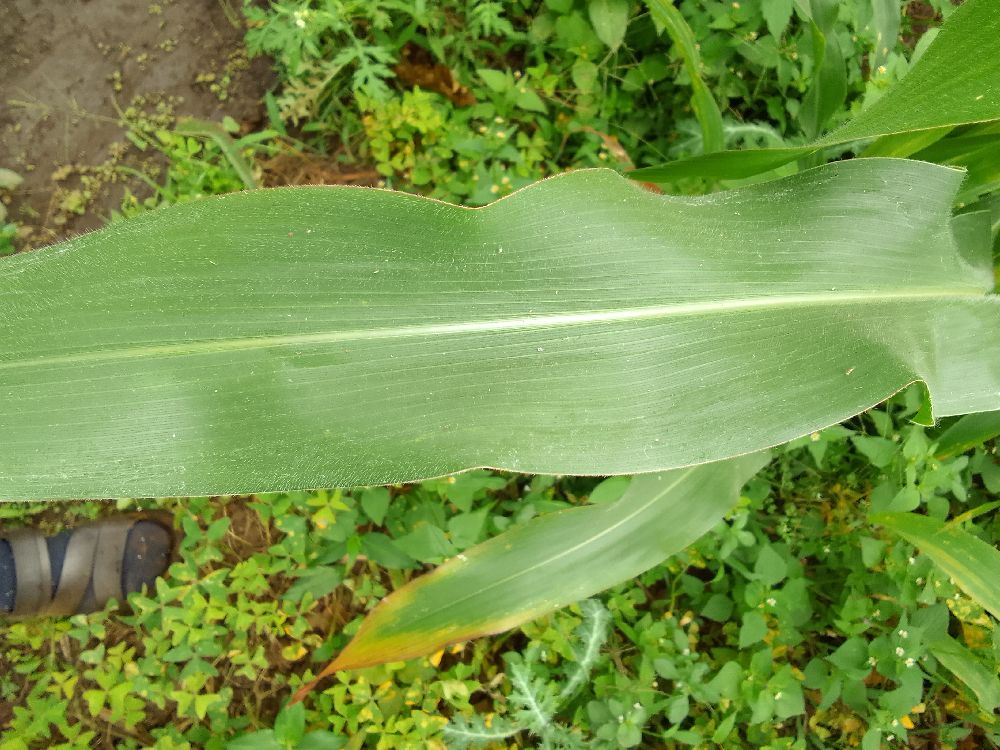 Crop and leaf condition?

maize, healthy
